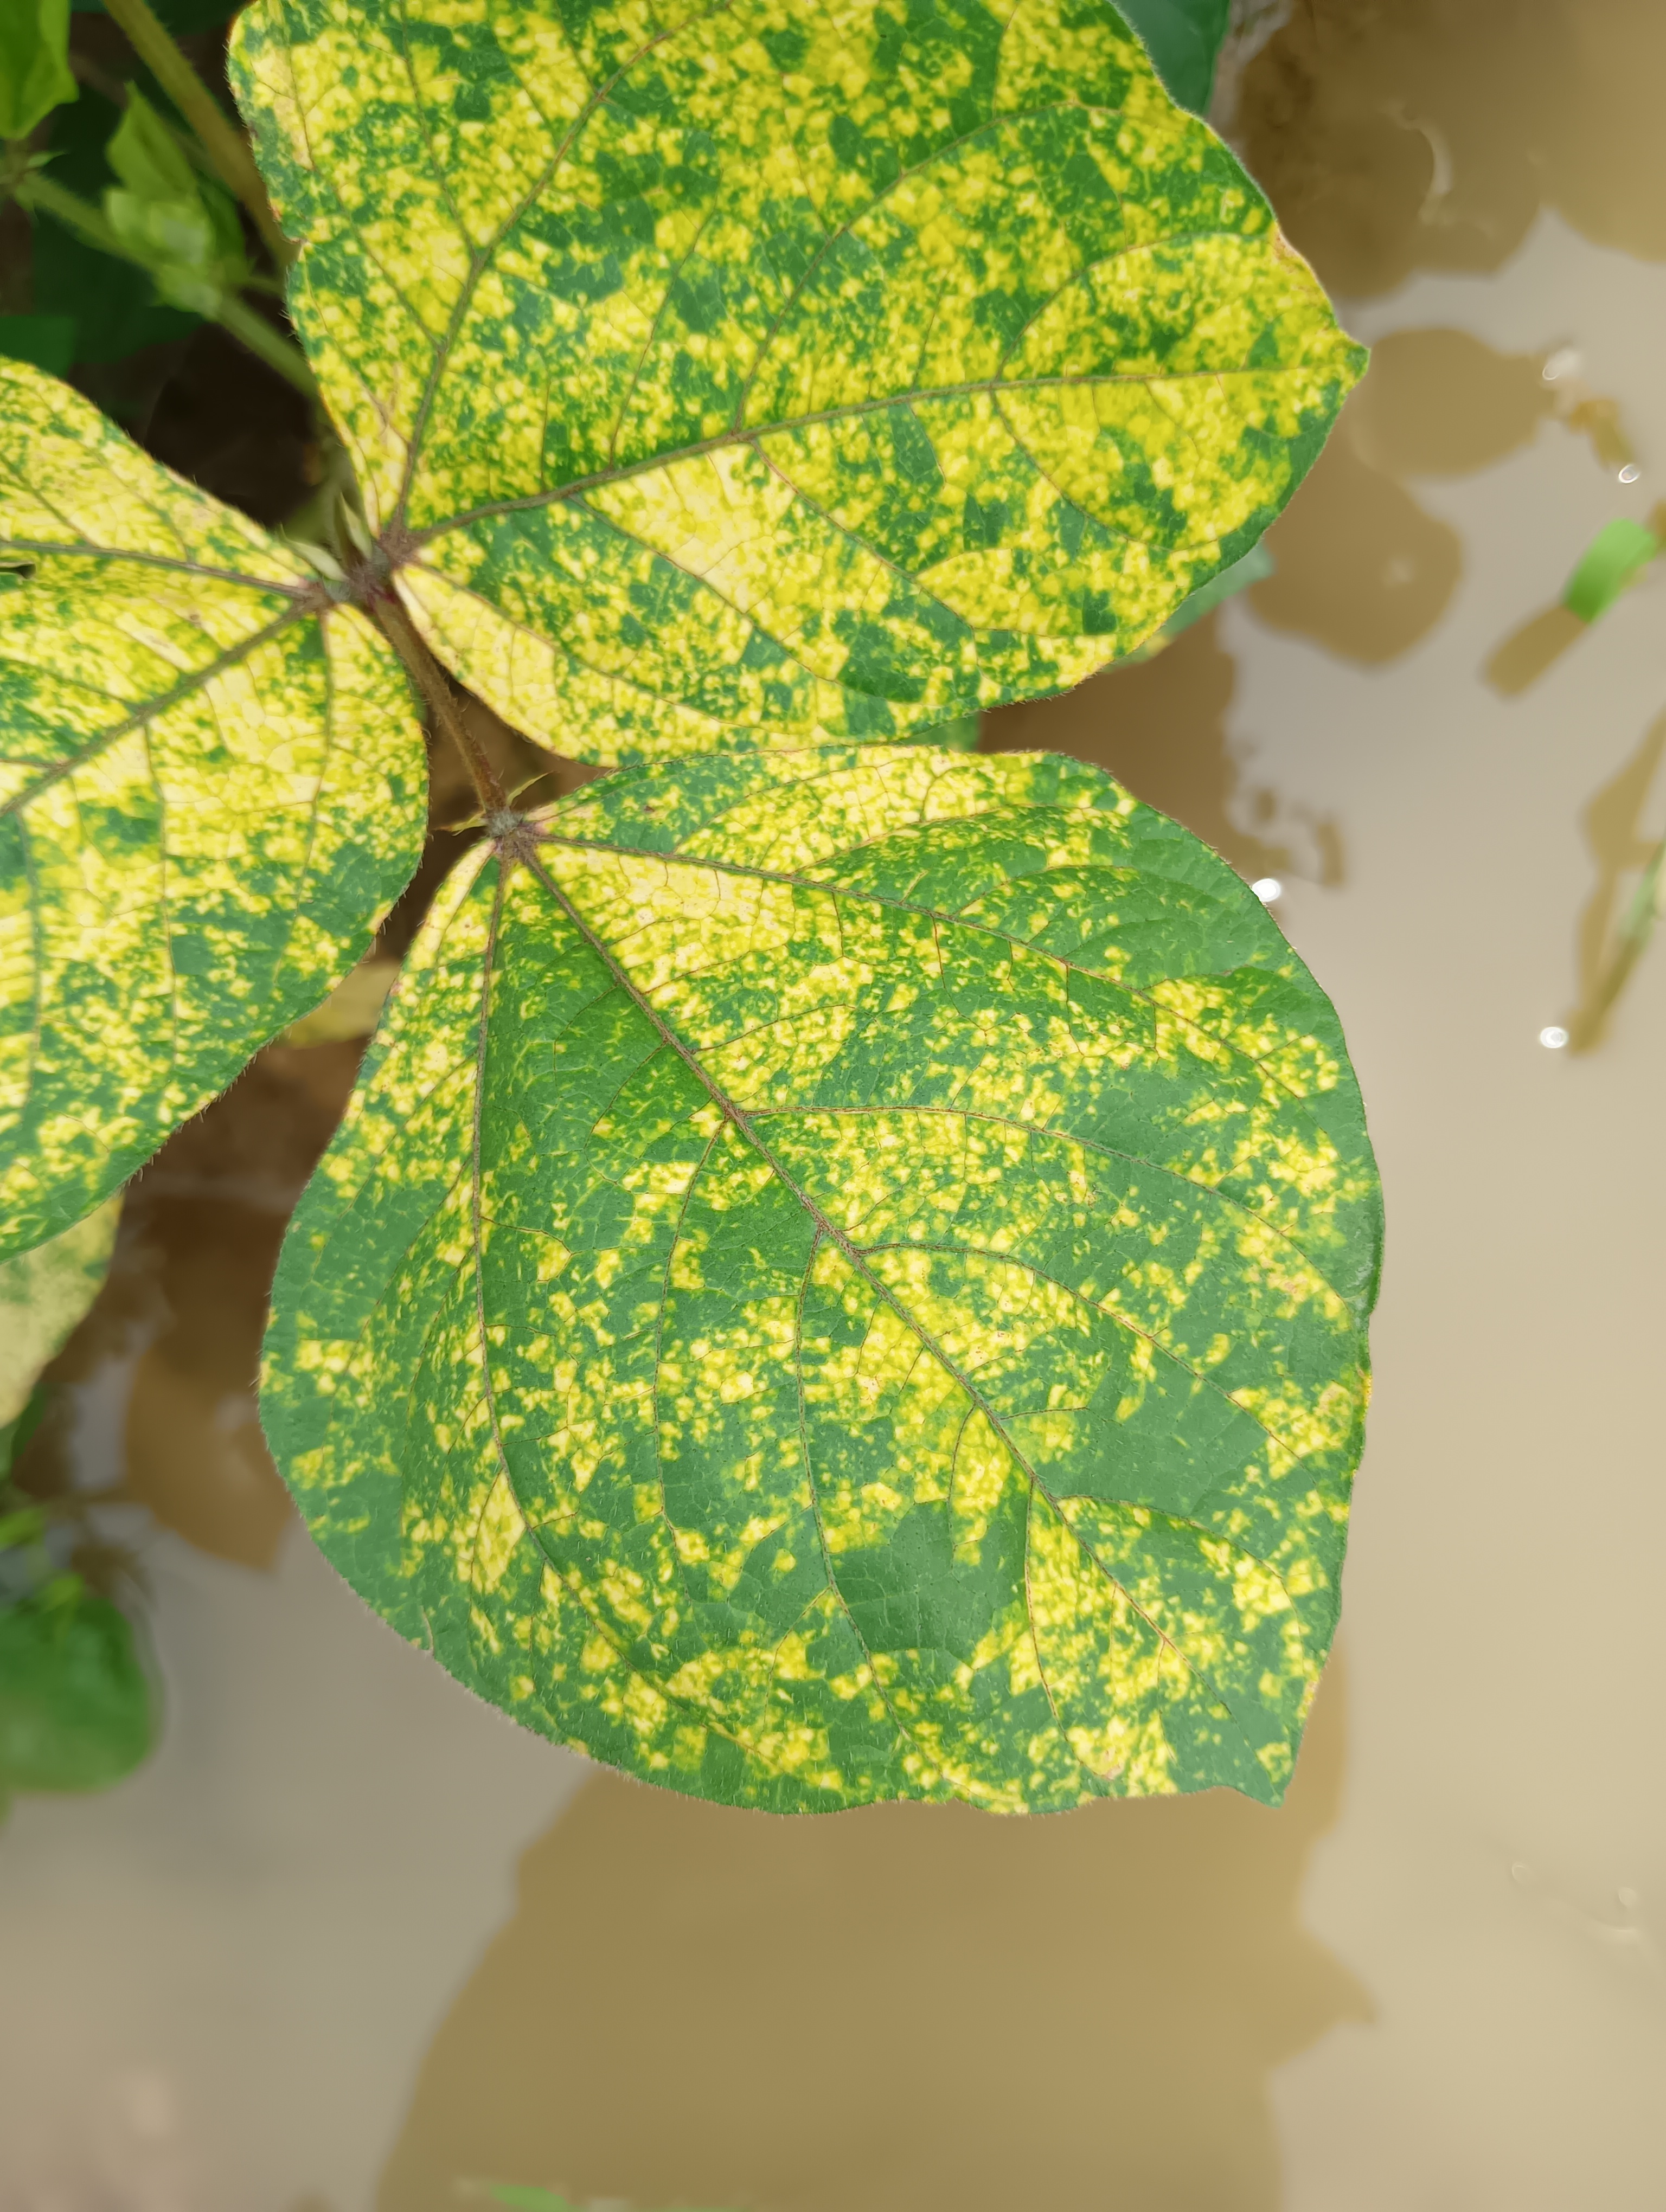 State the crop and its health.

mungbean, yellow mosaic
